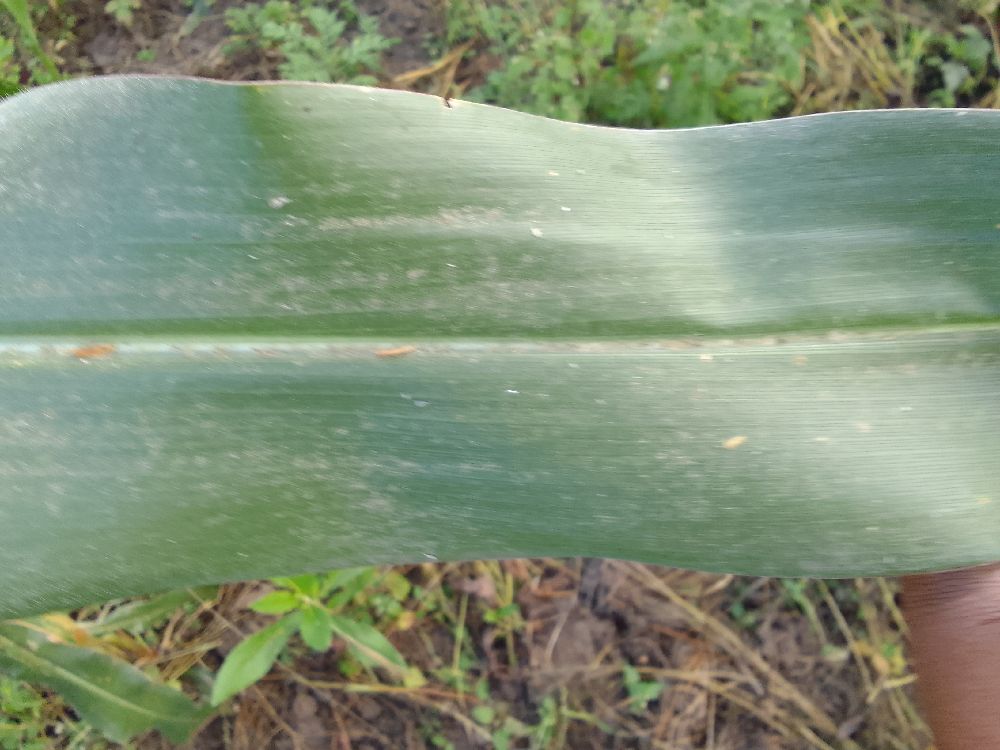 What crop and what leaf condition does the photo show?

maize, healthy
